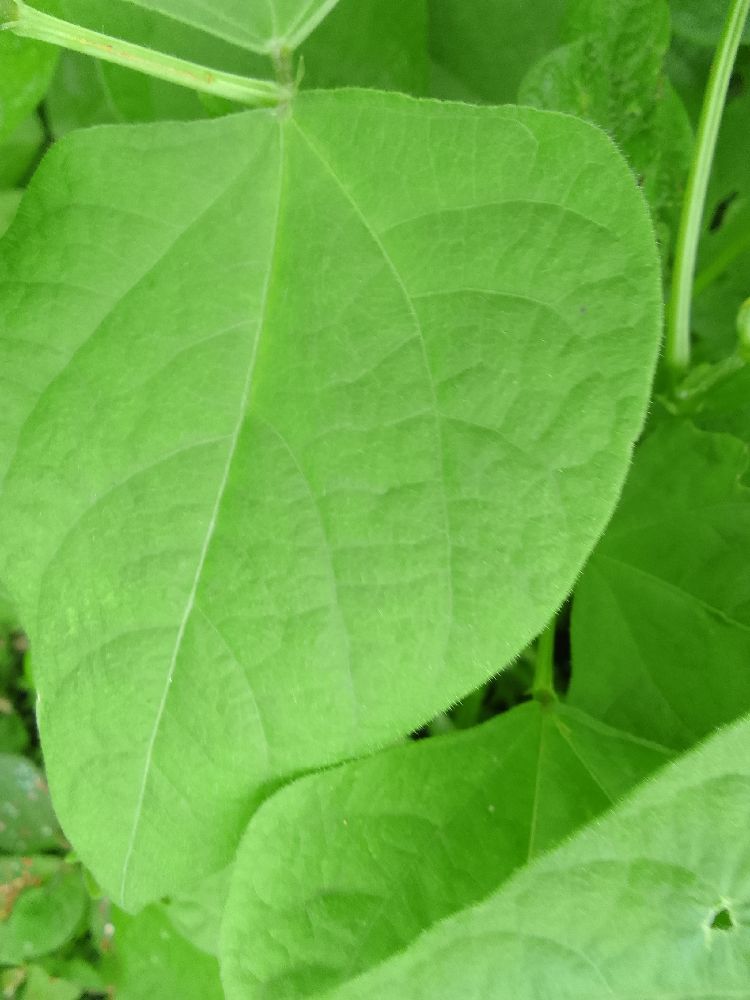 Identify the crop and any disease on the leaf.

common bean, healthy
